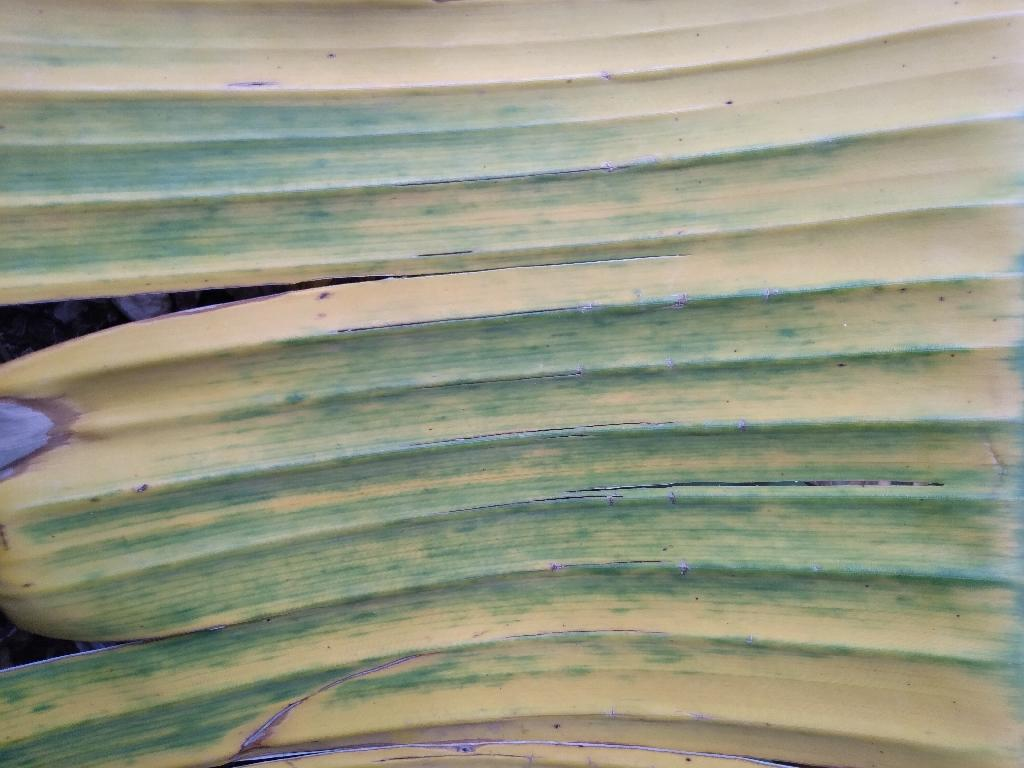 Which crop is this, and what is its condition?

banana, fusarium wilt race 1
